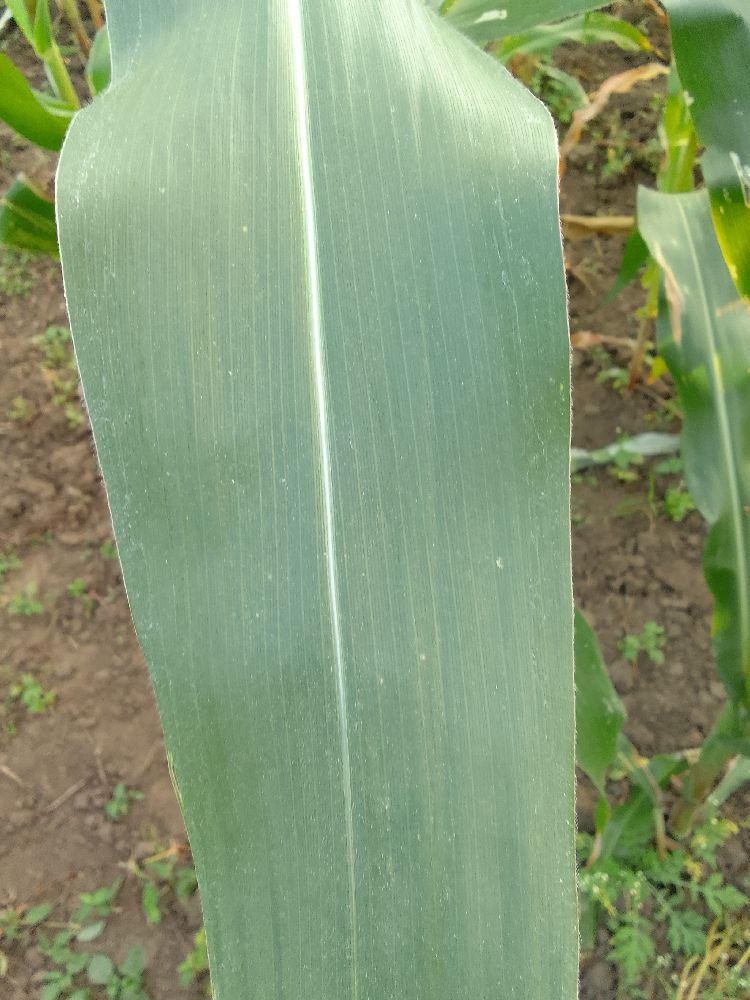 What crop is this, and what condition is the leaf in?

maize, healthy
